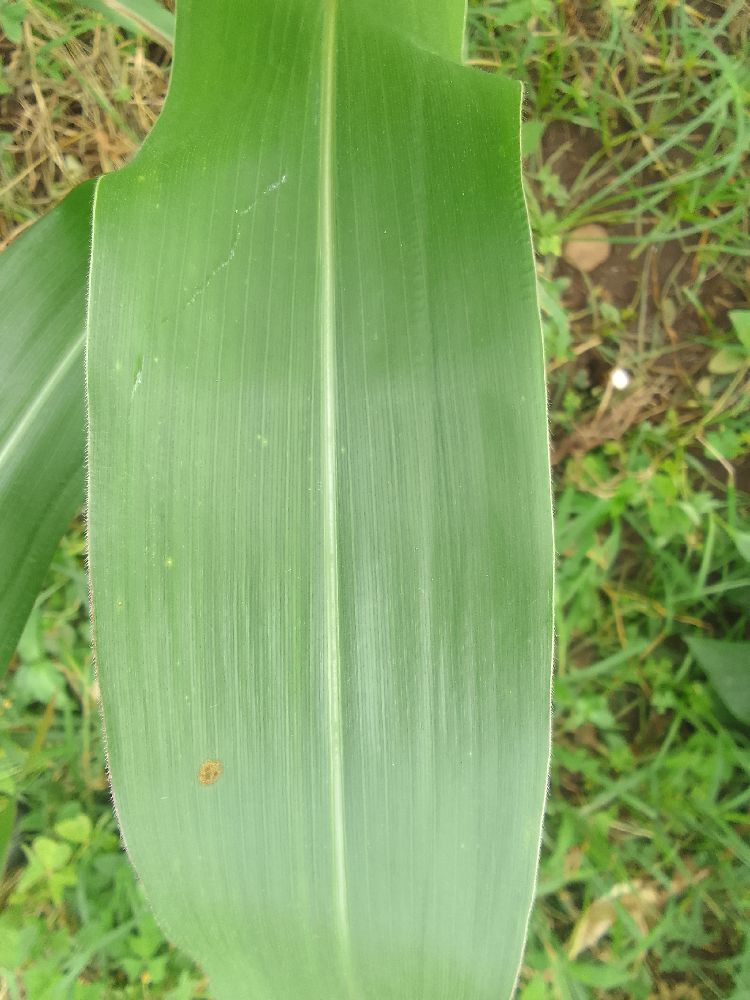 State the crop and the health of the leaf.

maize, healthy
